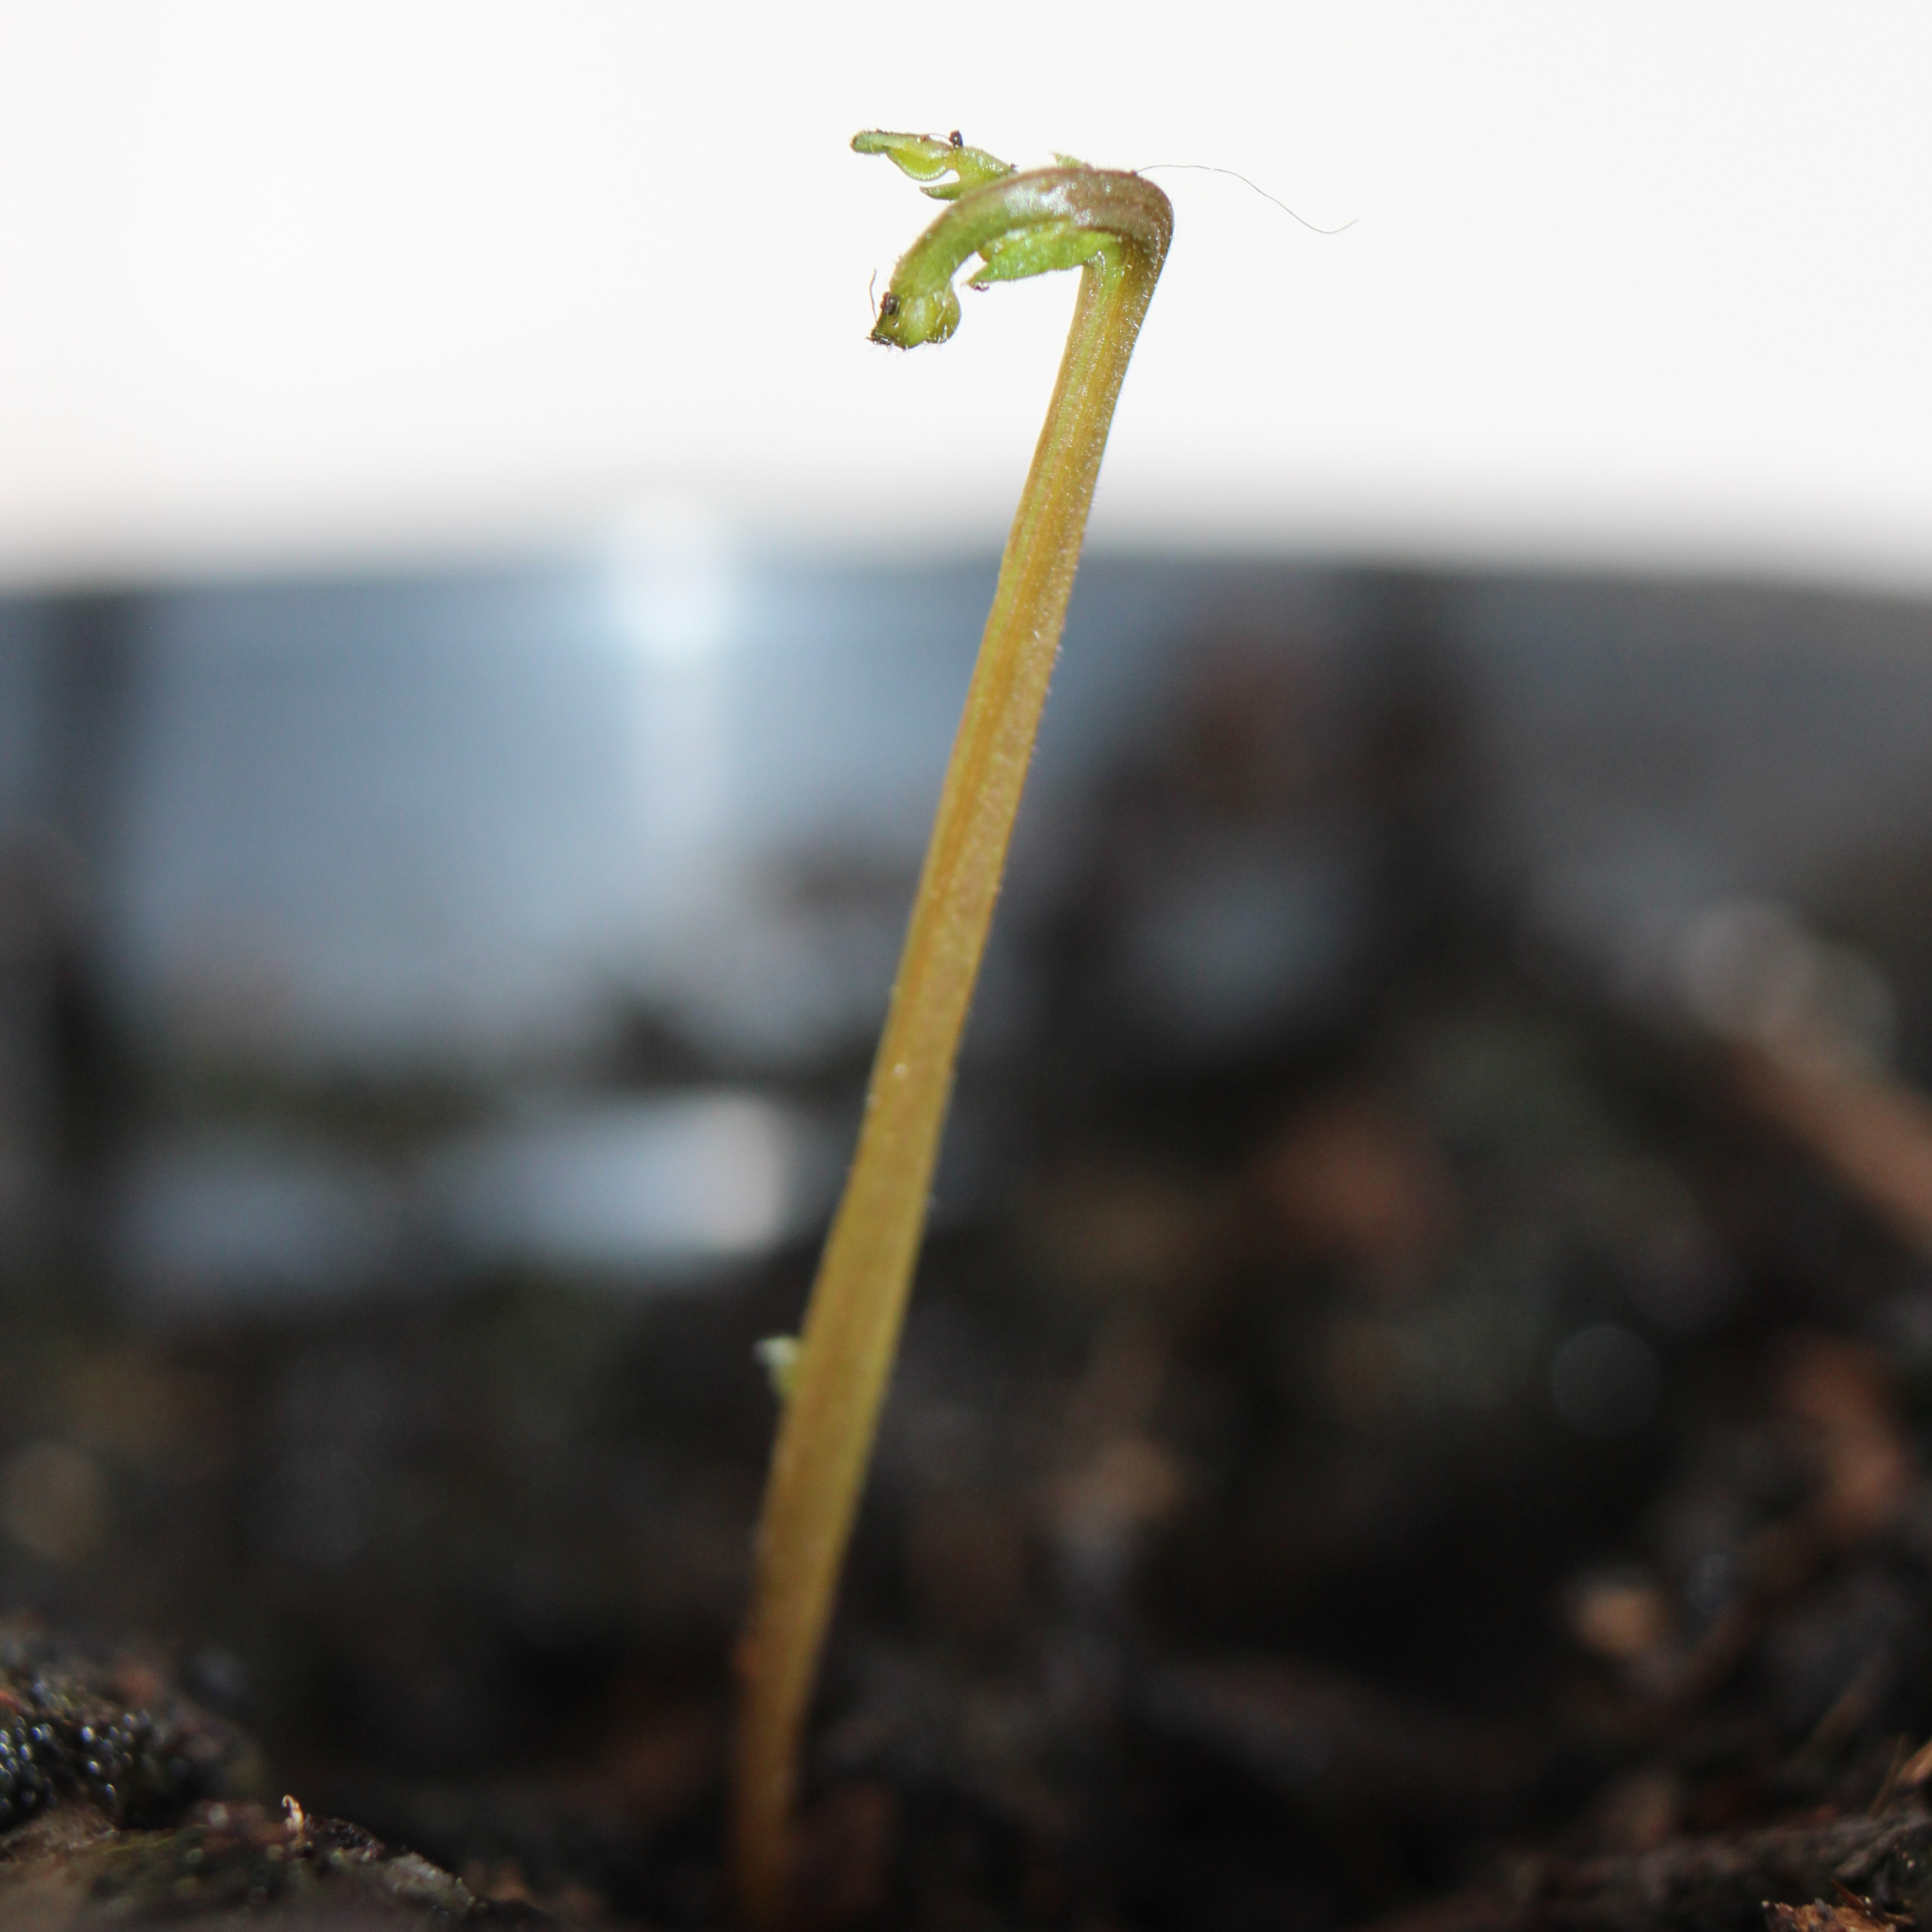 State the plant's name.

Vicia sativa
